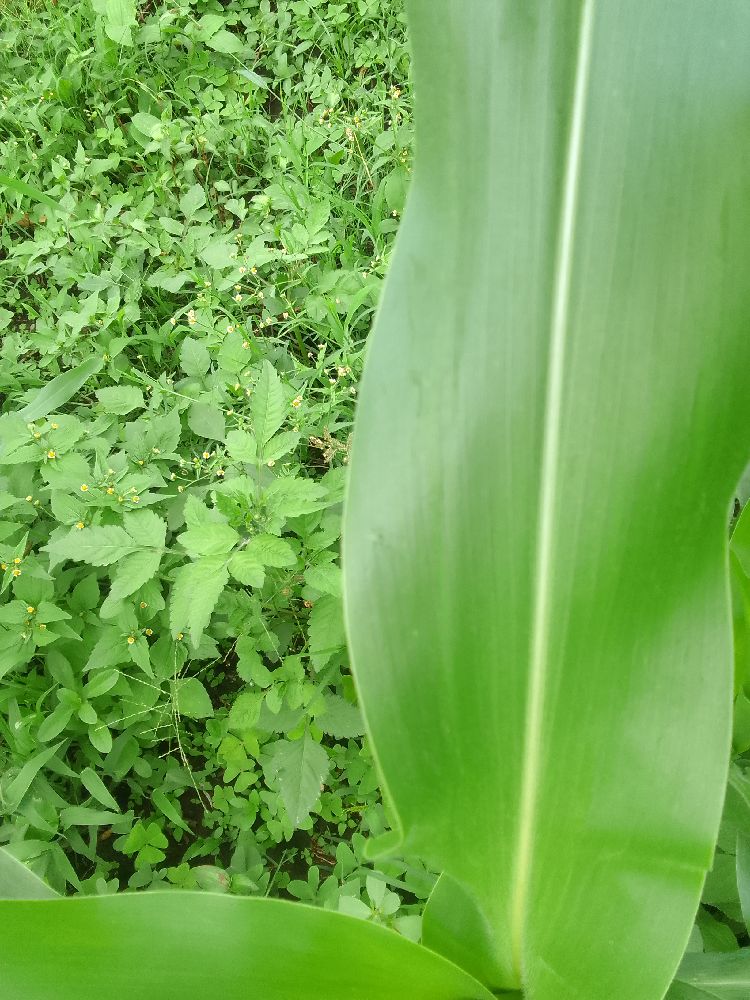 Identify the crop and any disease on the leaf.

maize, healthy
